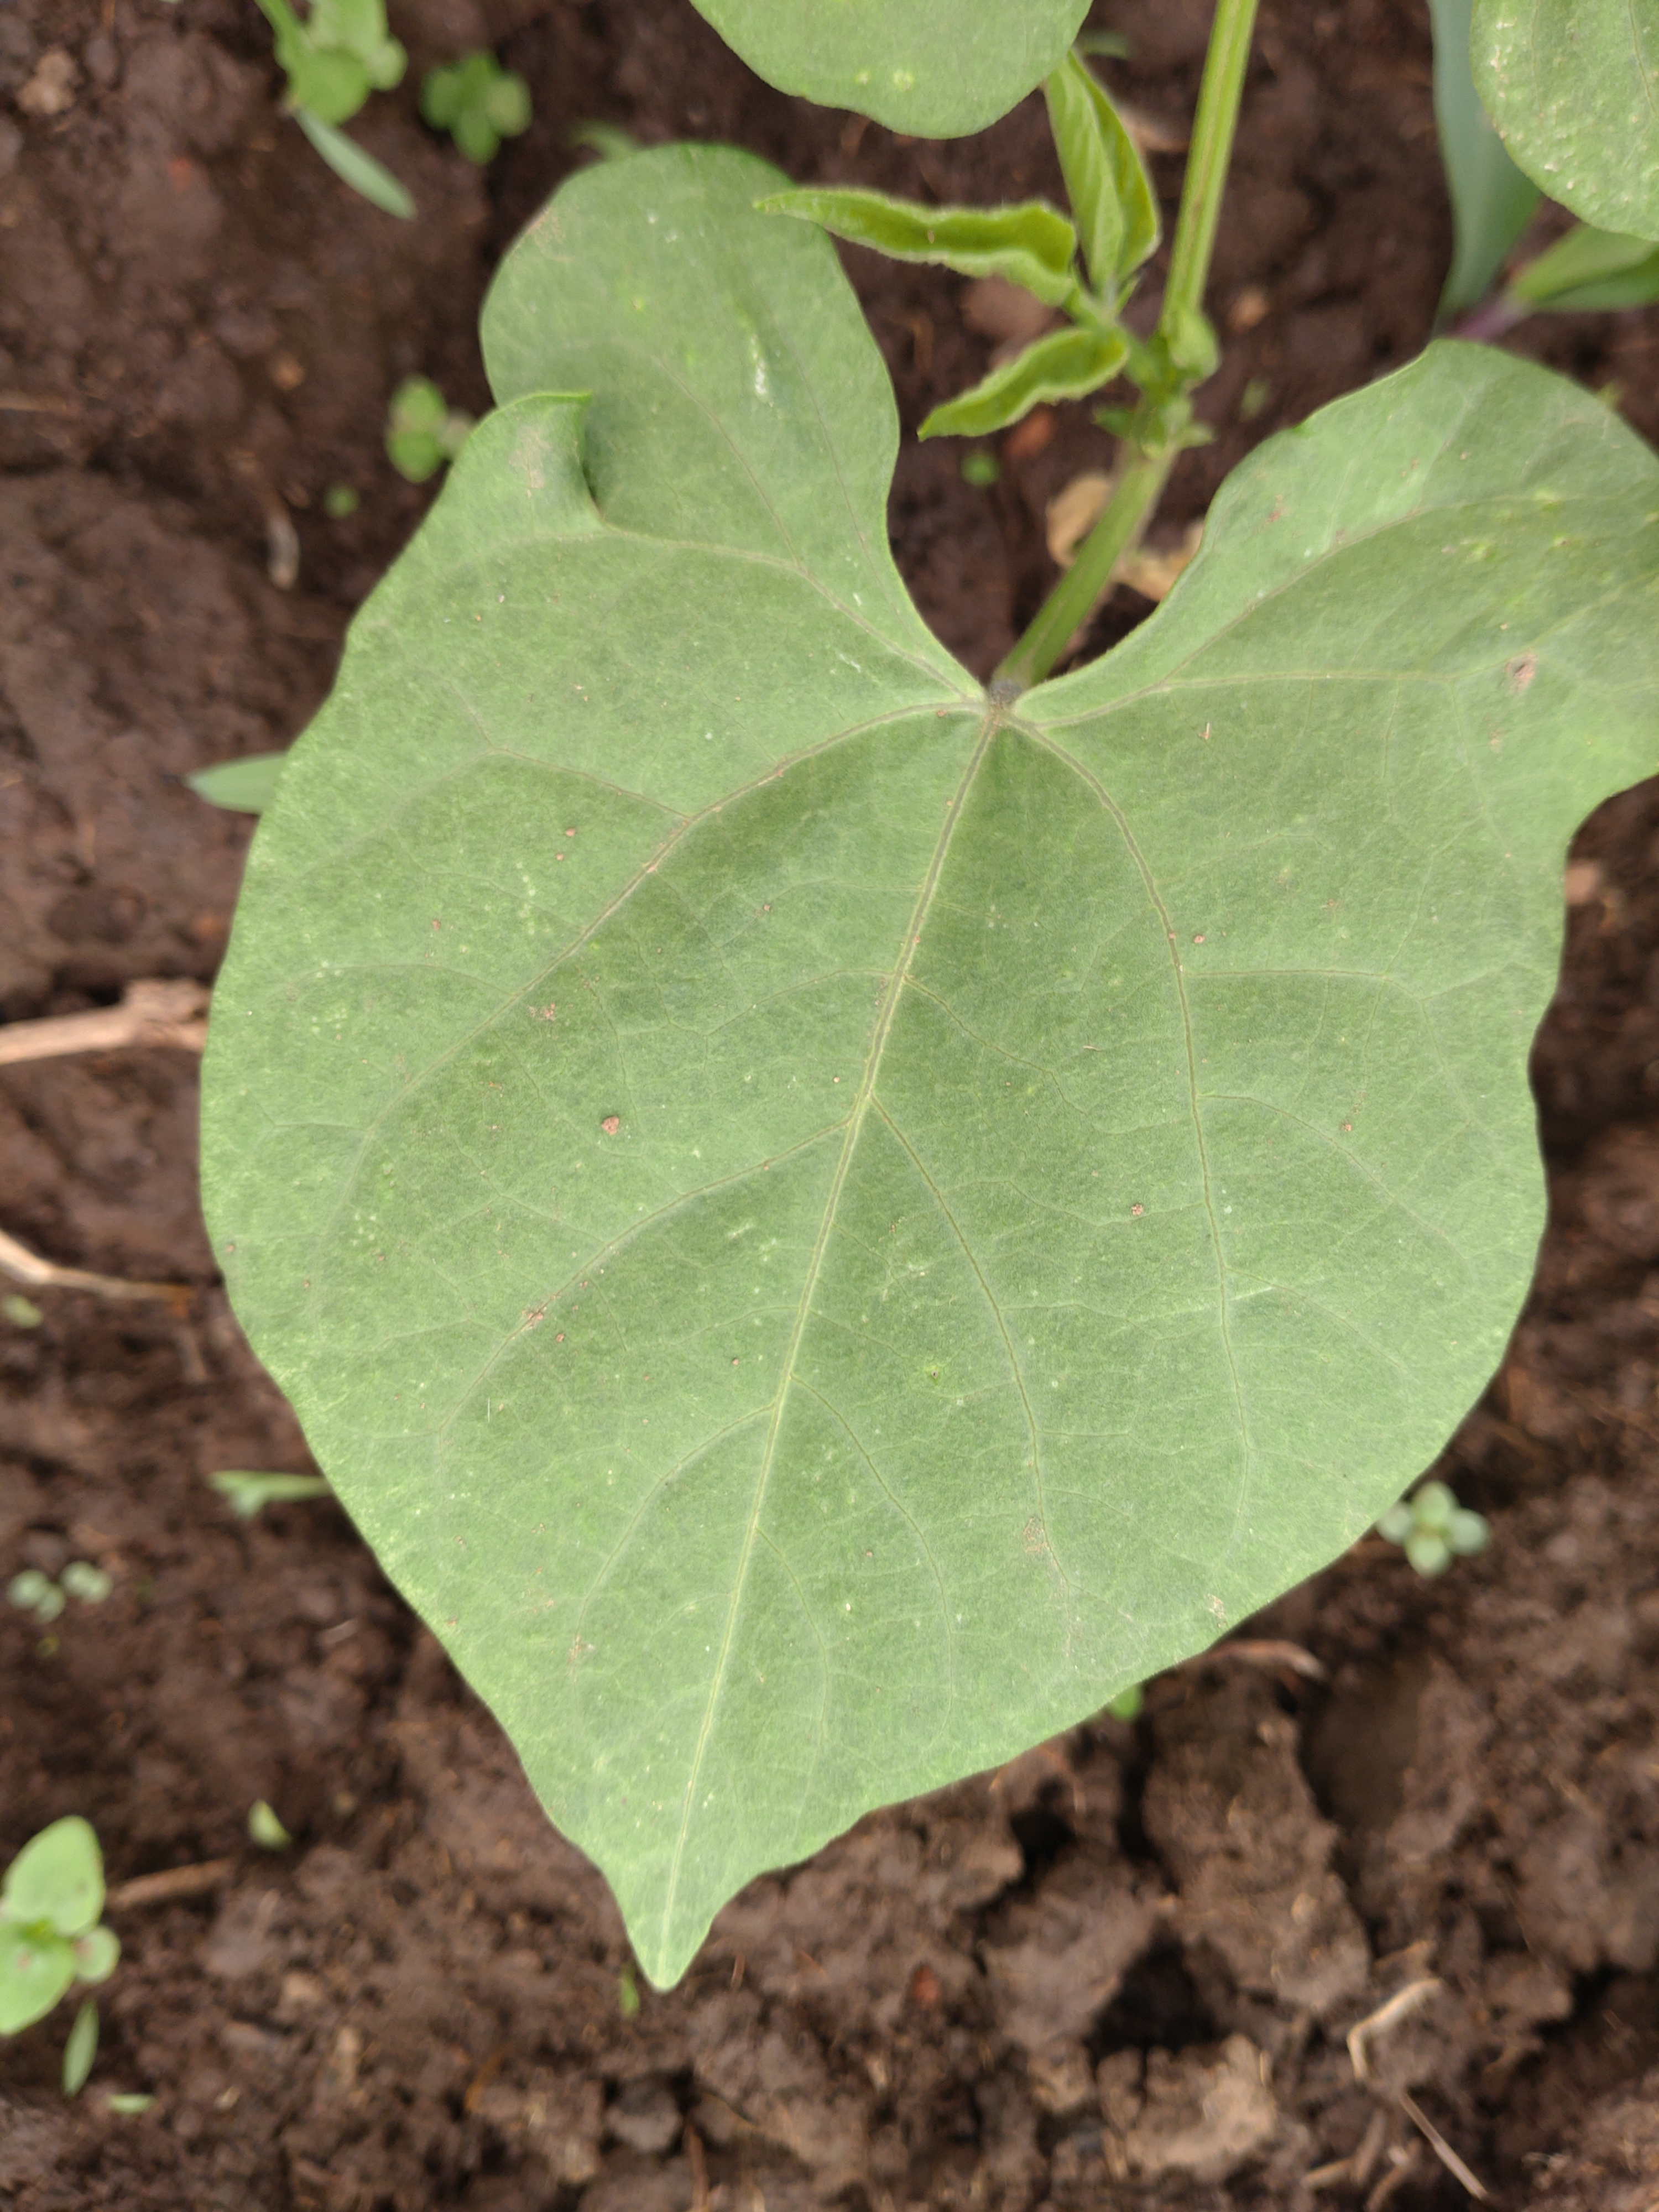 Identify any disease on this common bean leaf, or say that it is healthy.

healthy
